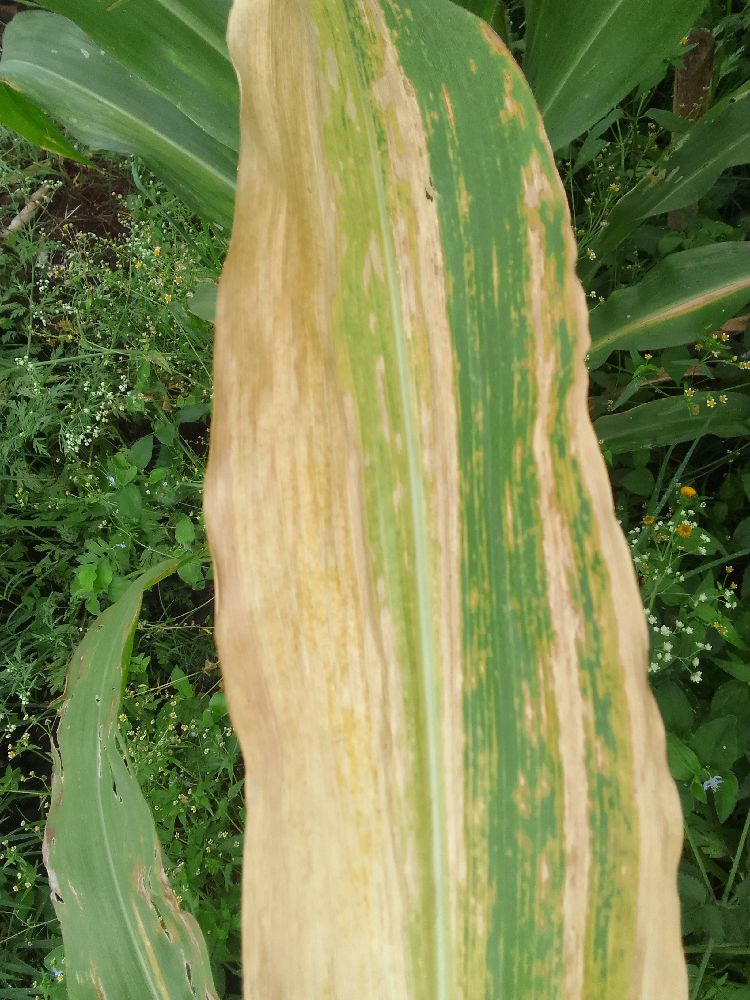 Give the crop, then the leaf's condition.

maize, maize lethal necrosis
